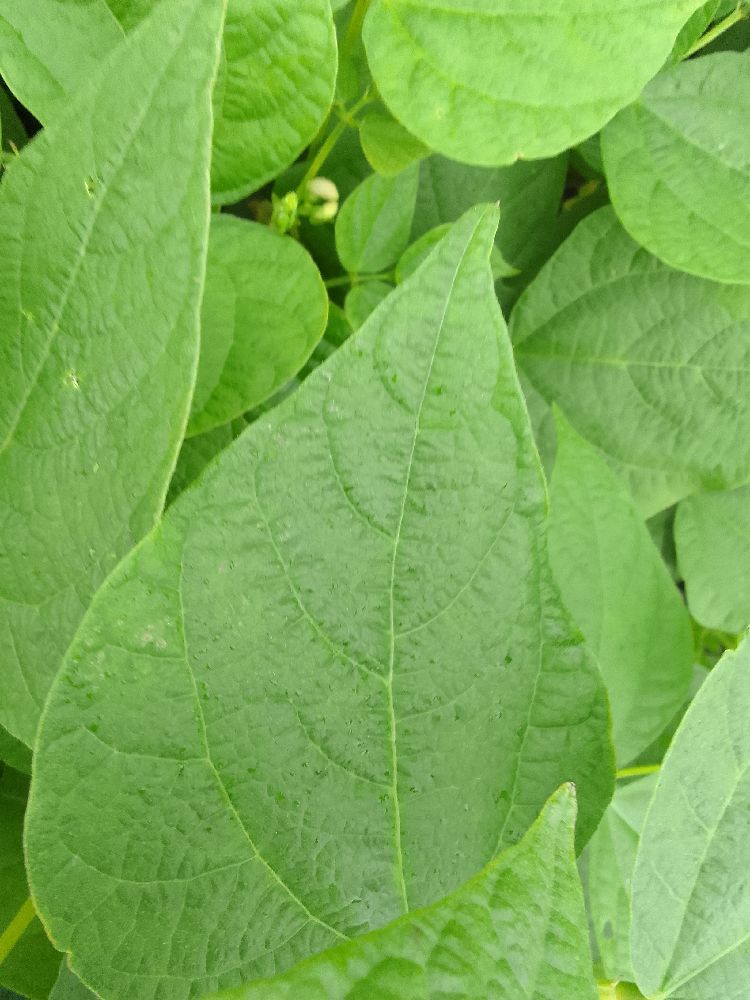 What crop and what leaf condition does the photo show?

common bean, healthy
